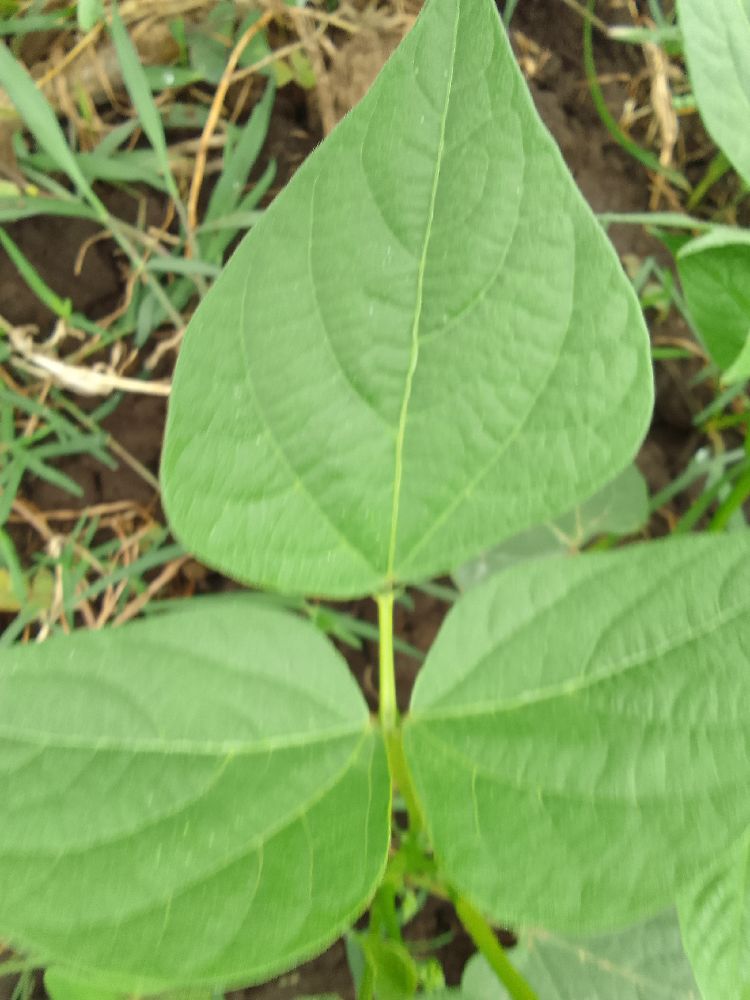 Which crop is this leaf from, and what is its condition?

common bean, healthy
